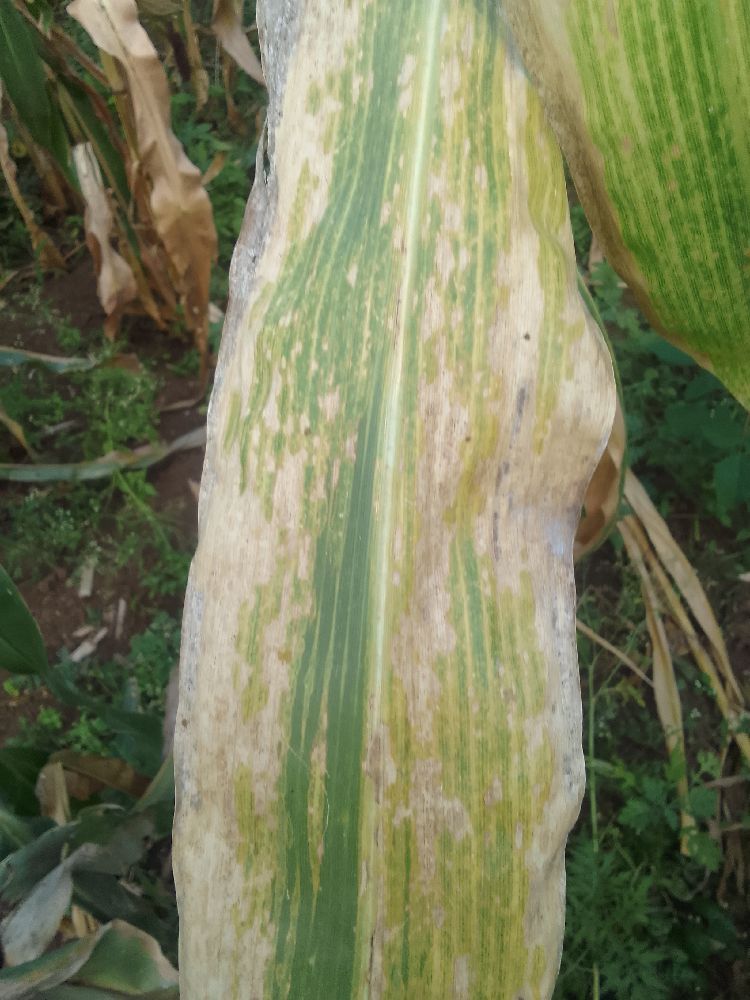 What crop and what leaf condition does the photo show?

maize, maize lethal necrosis
